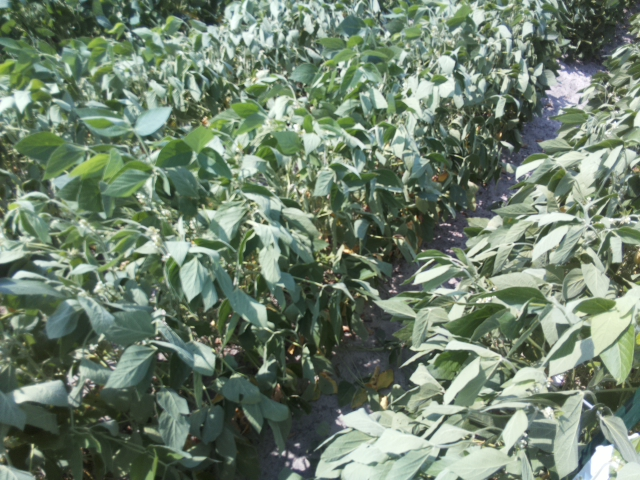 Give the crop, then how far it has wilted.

soybean, slight leaflet or petiole turgor loss in upper canopy
